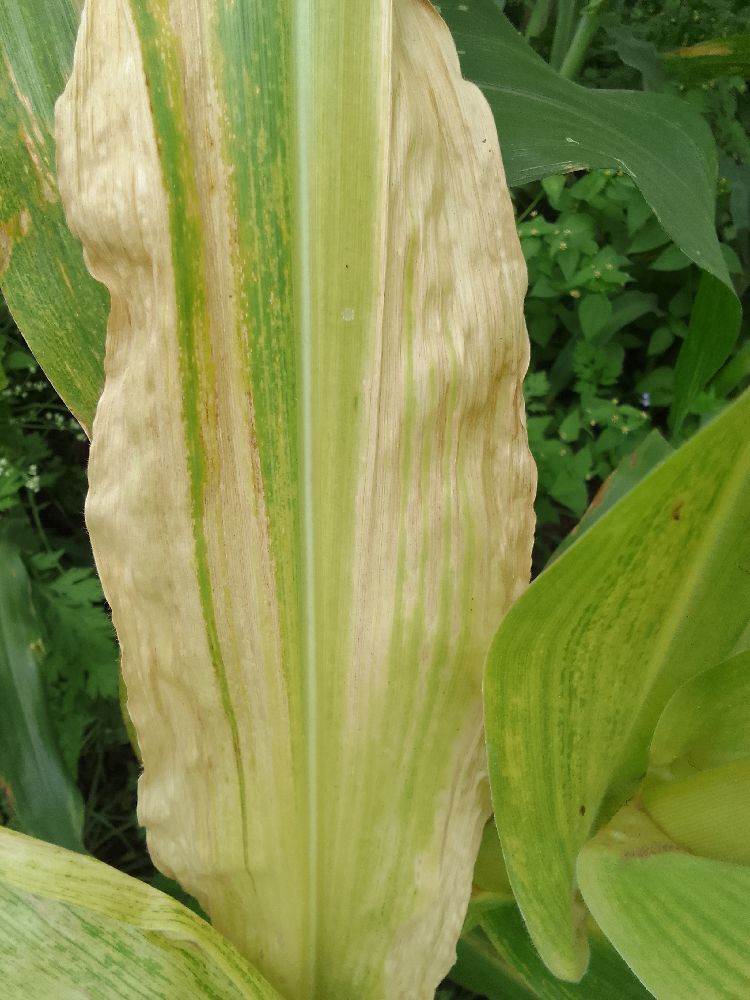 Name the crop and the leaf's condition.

maize, maize lethal necrosis
